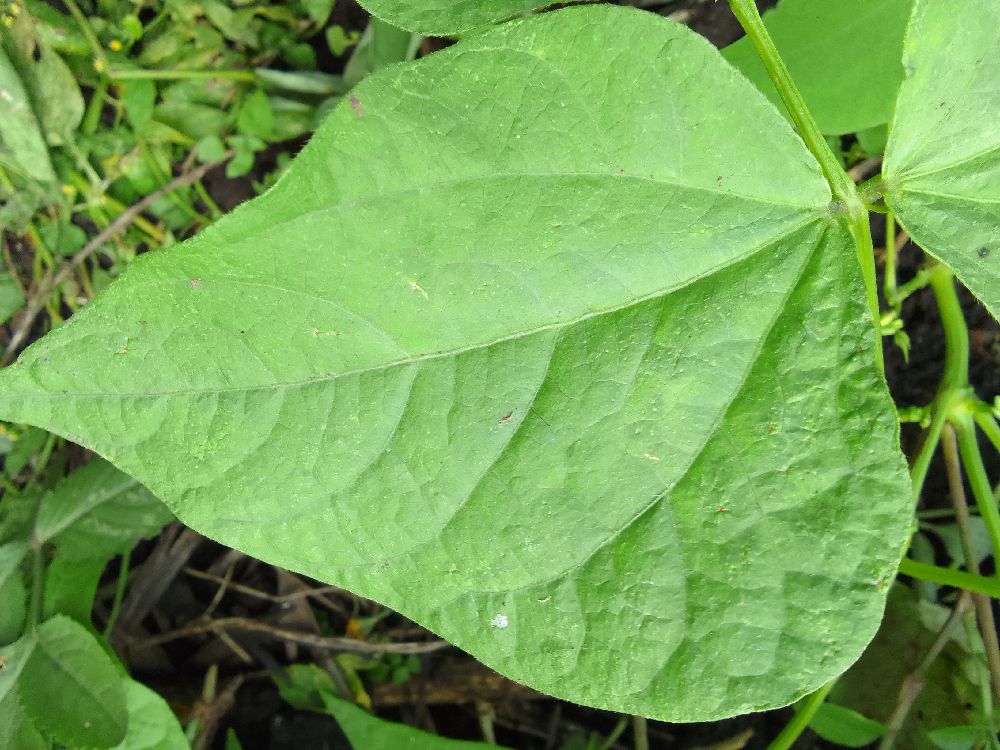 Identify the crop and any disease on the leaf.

common bean, healthy
